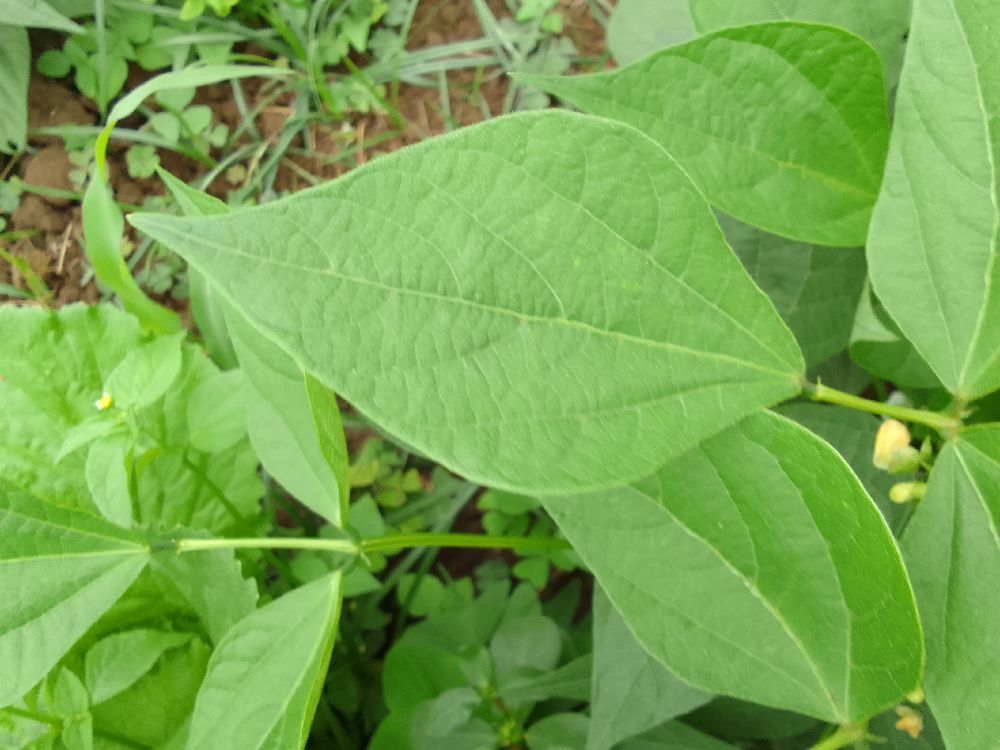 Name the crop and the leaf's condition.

common bean, healthy
